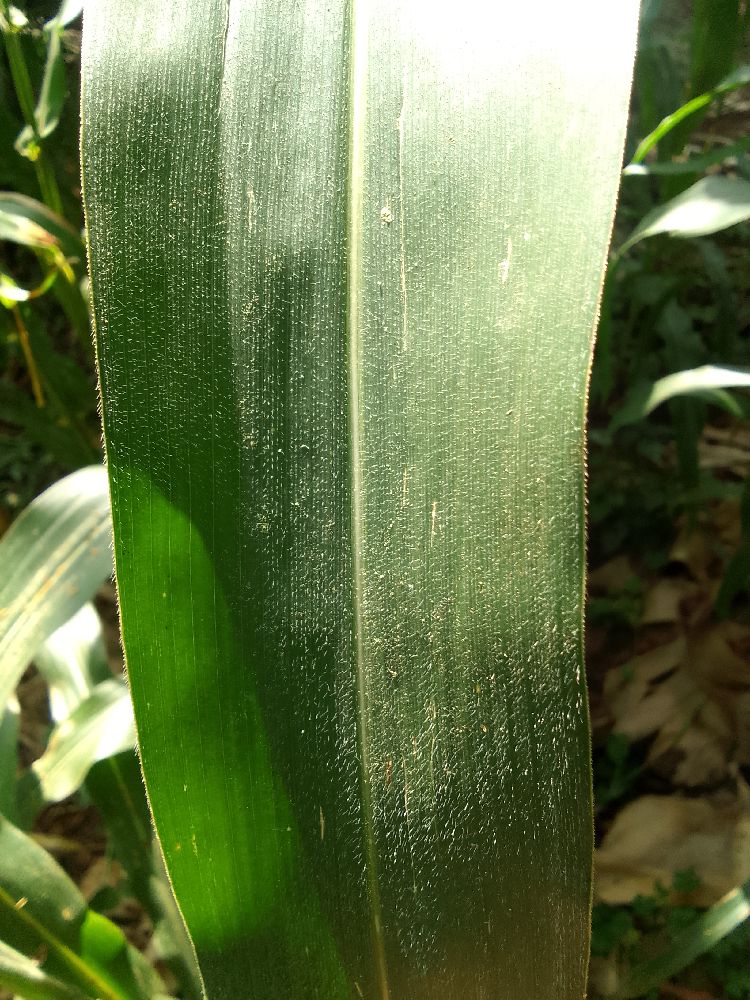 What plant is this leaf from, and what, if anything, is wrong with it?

maize, healthy
